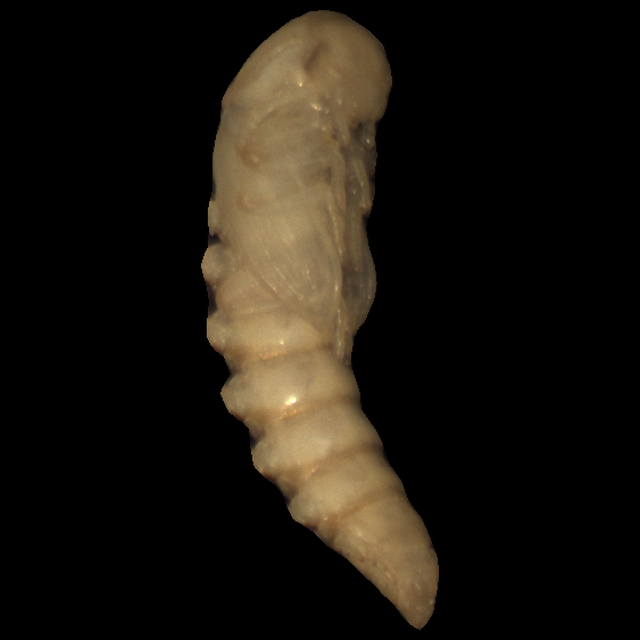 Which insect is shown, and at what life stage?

mealworm pupa
